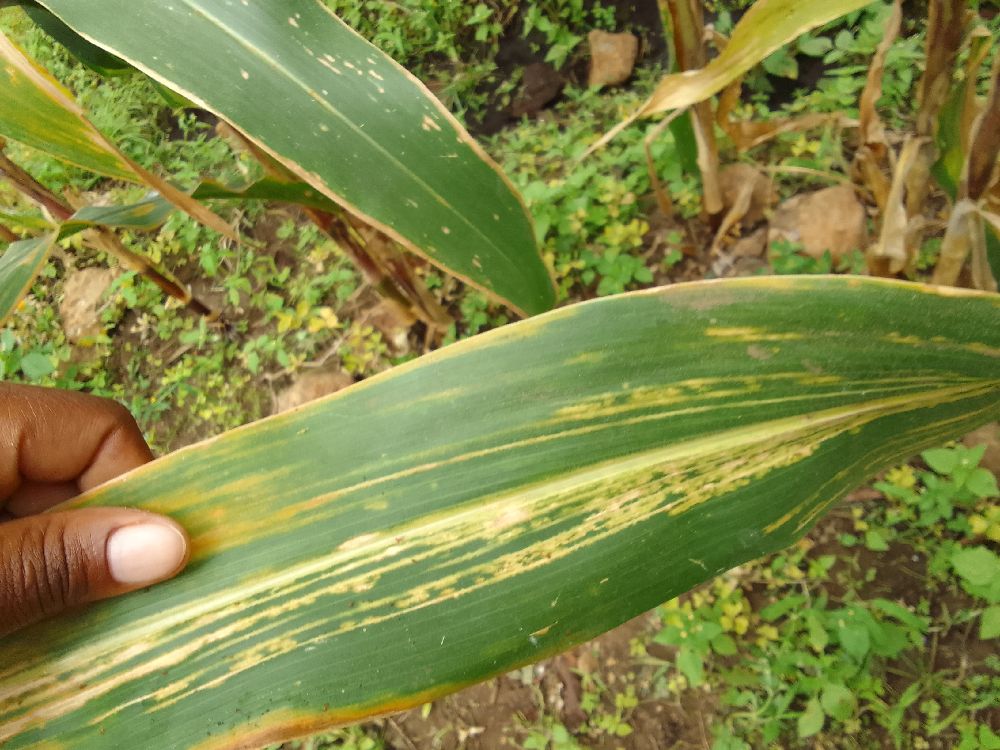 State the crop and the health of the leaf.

maize, maize lethal necrosis
